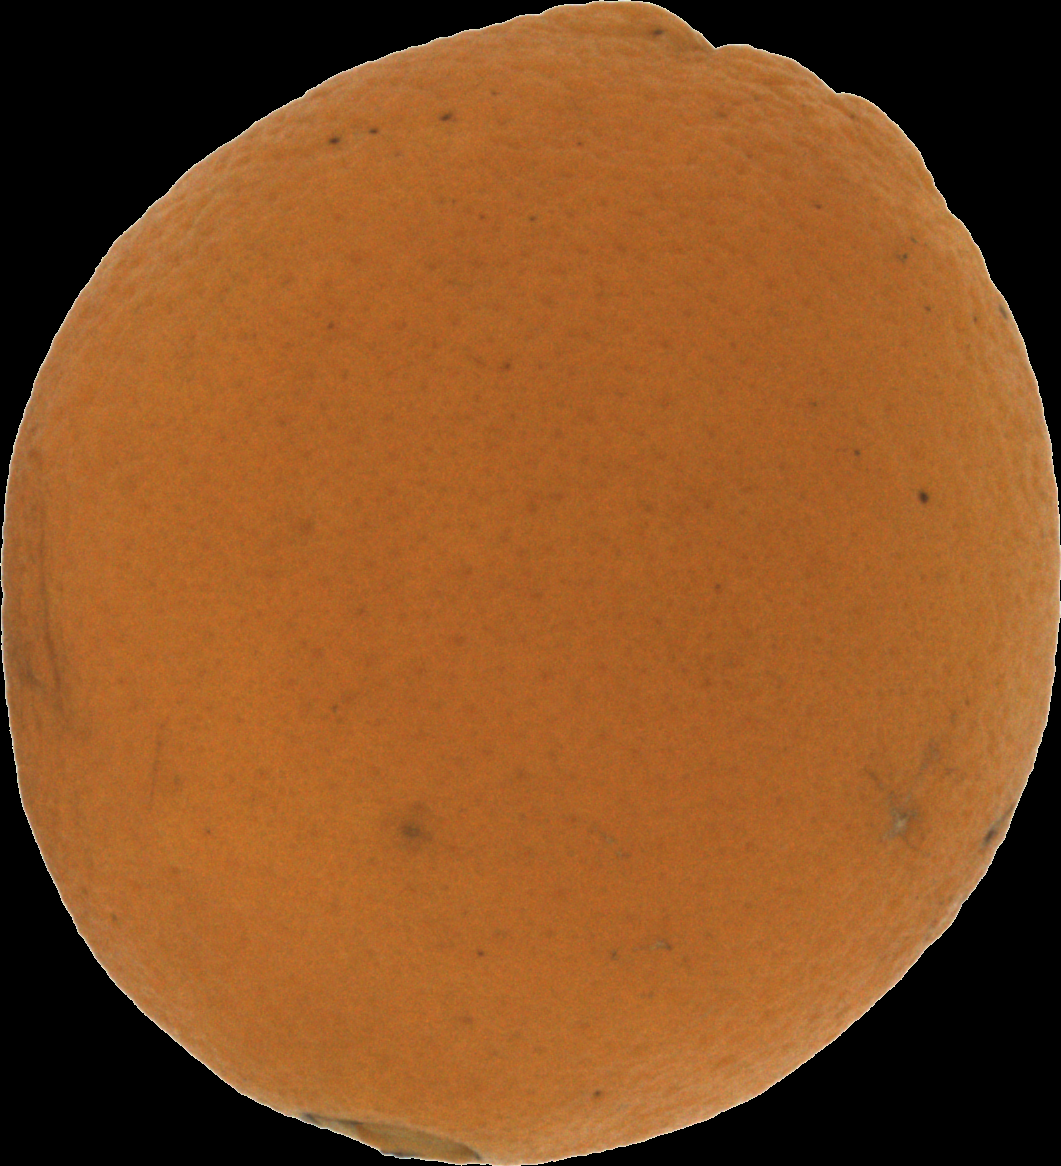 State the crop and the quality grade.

orange, bad
